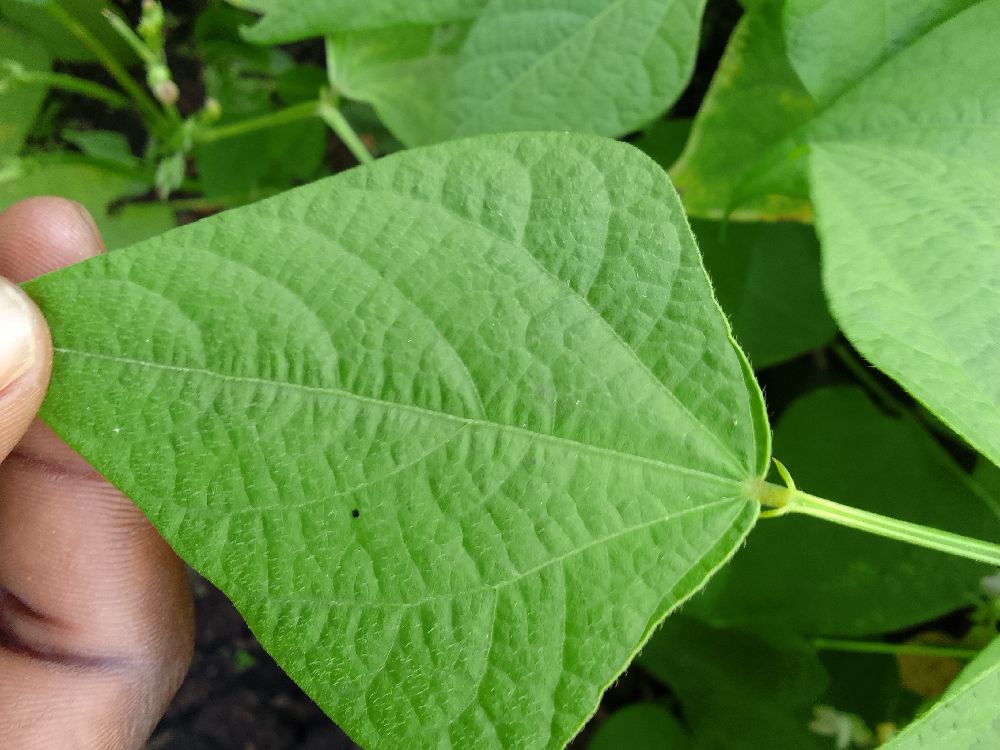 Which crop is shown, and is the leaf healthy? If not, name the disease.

common bean, healthy
